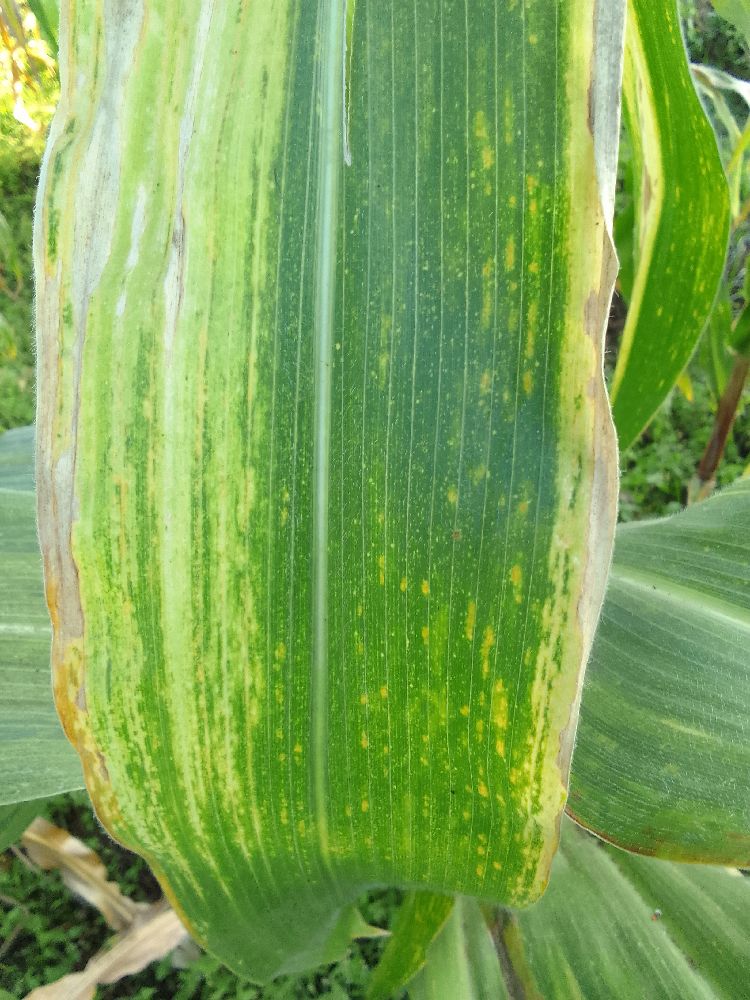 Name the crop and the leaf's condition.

maize, maize lethal necrosis
